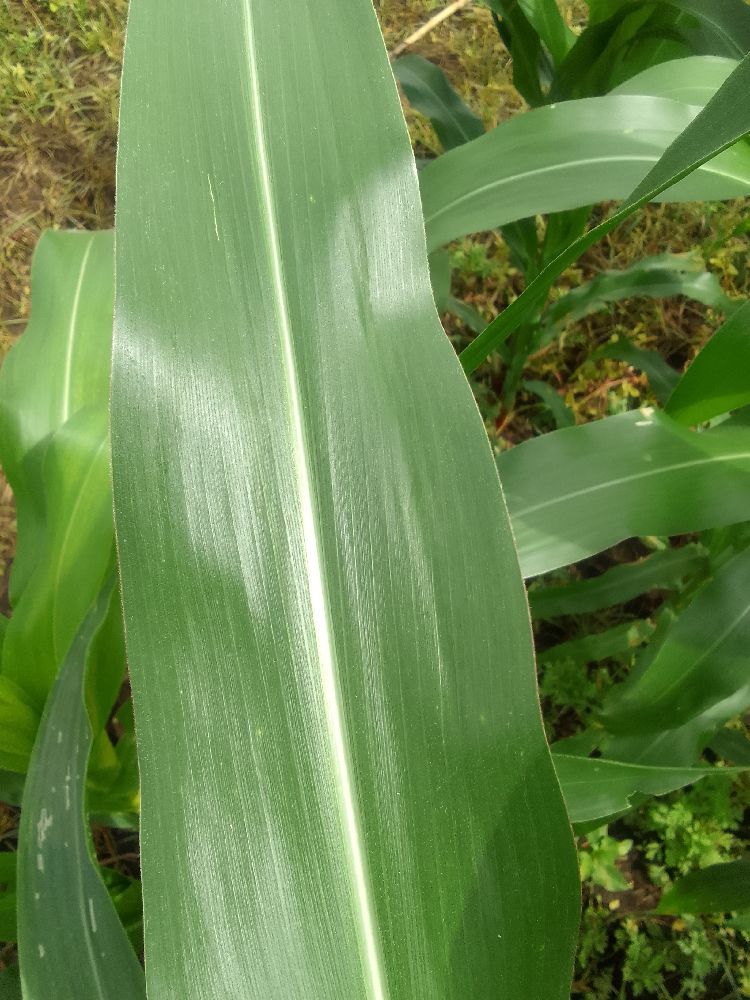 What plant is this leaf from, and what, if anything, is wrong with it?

maize, healthy
